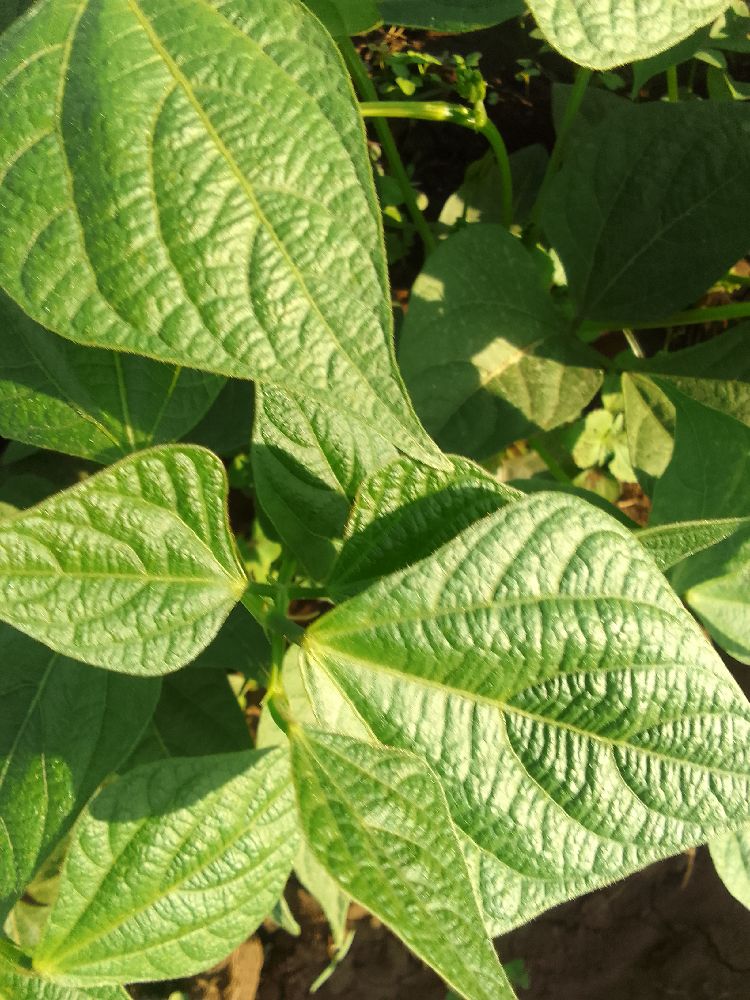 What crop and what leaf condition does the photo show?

common bean, healthy
